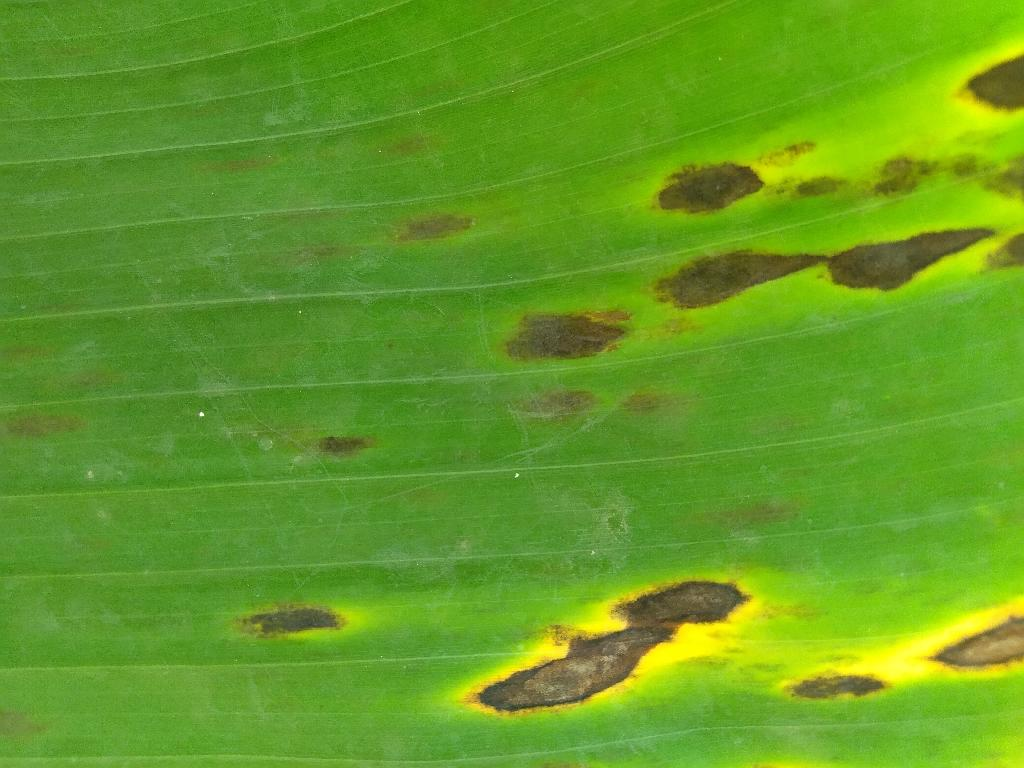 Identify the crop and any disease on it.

banana, black sigatoka
